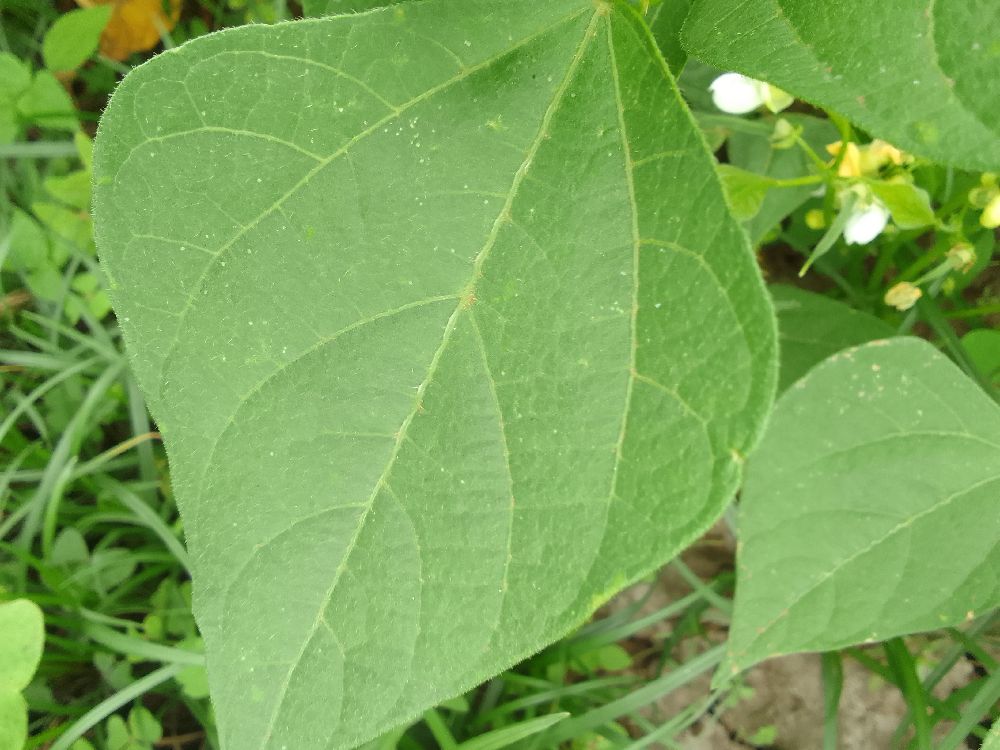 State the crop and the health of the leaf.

common bean, healthy
